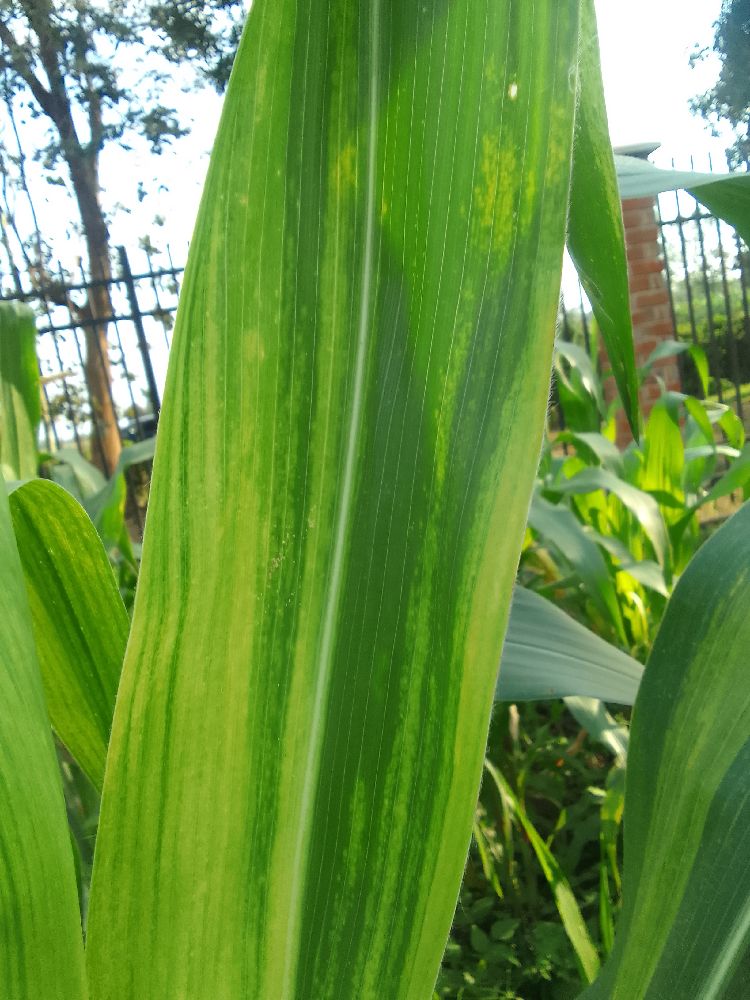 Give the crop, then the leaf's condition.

maize, maize lethal necrosis
